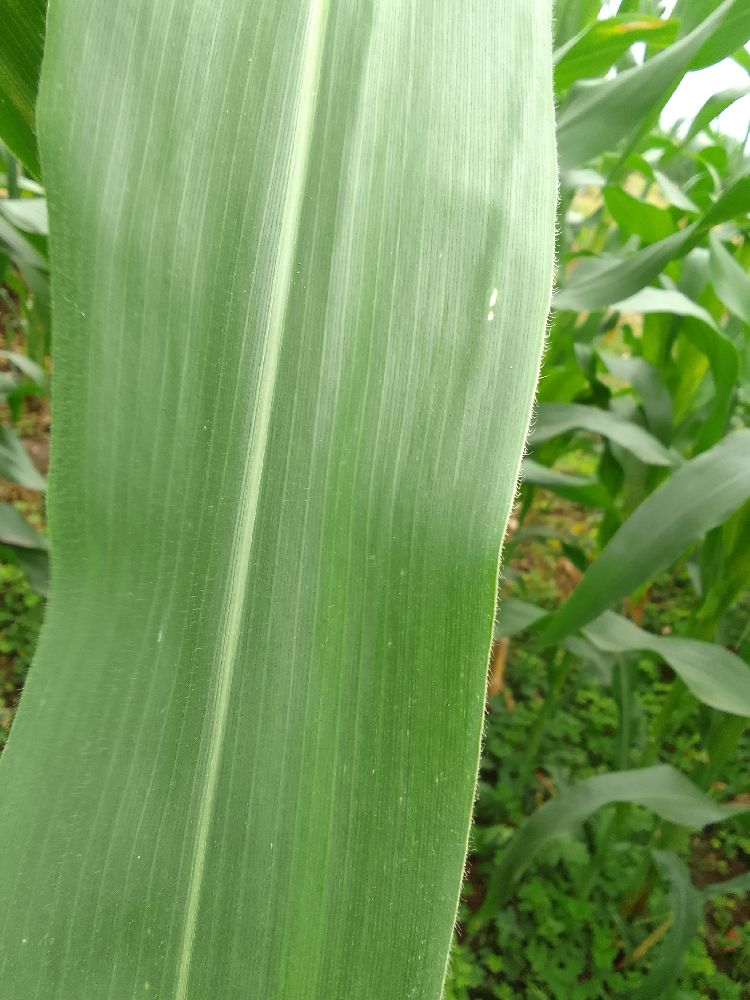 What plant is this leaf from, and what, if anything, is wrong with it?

maize, healthy
